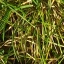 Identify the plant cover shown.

grass
